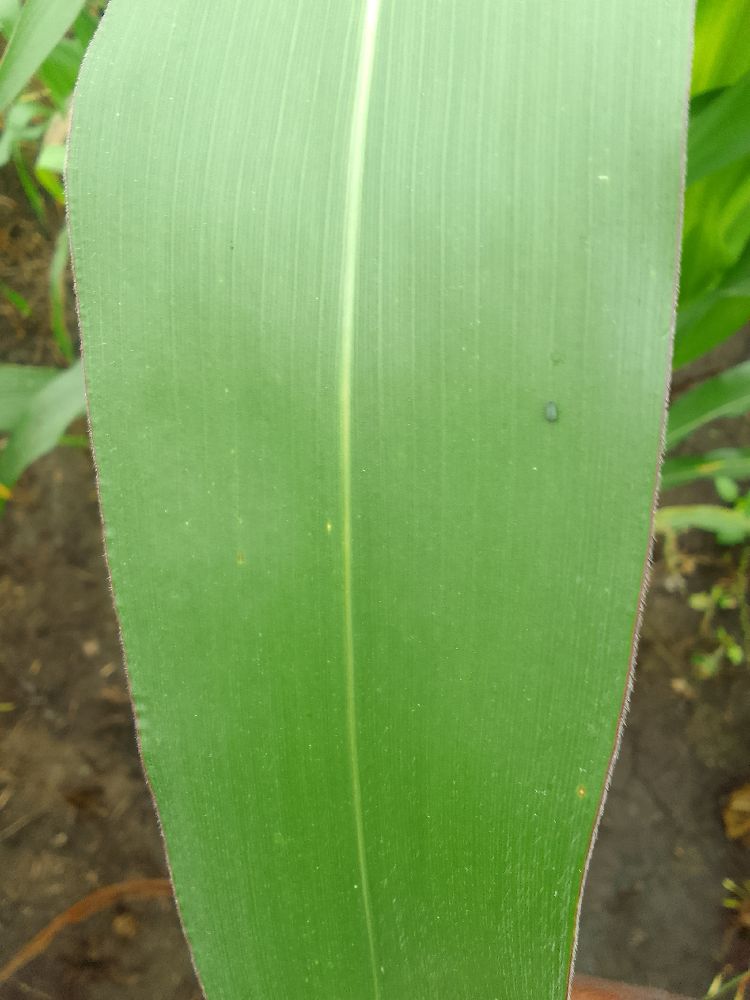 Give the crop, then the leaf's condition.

maize, healthy
